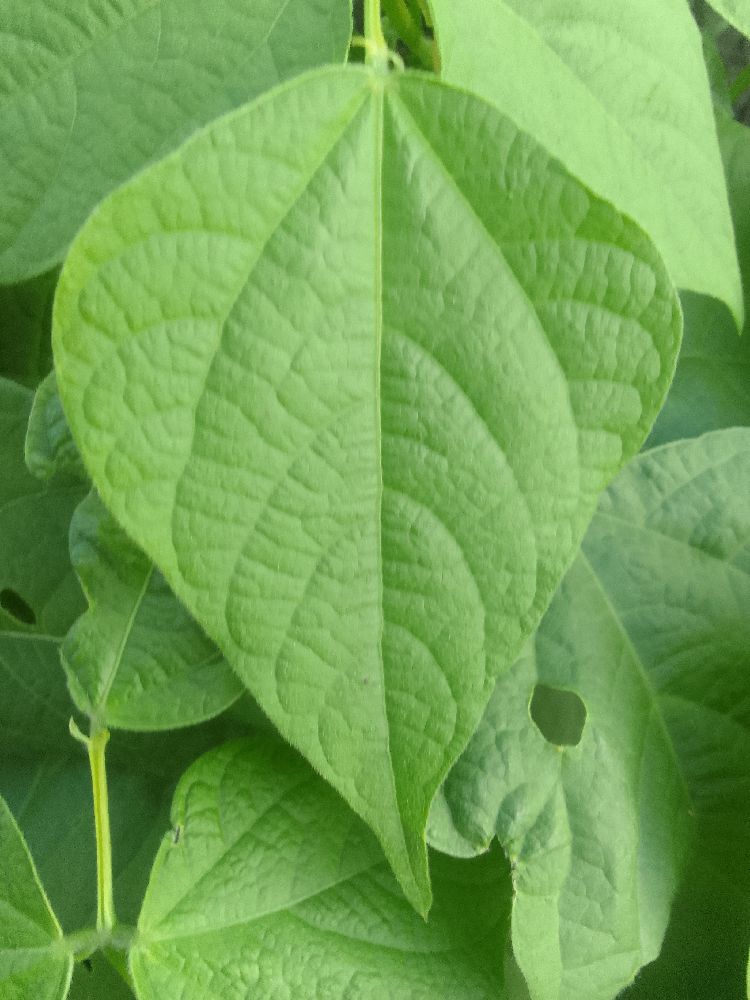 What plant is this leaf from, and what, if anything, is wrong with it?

common bean, healthy
